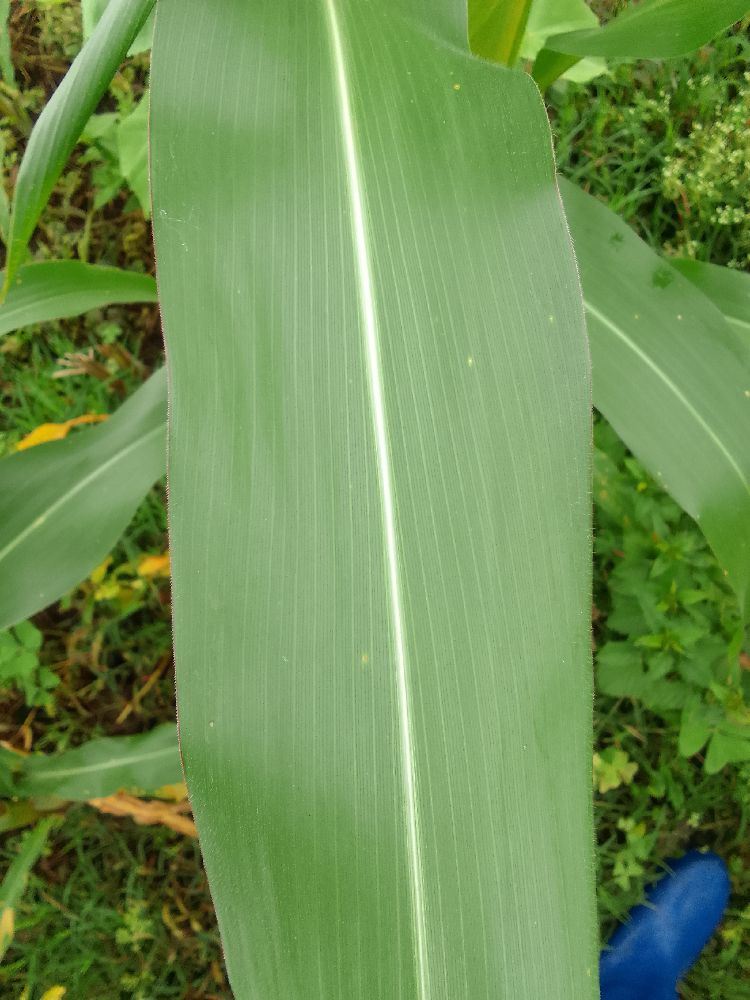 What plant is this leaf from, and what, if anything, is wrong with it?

maize, healthy
